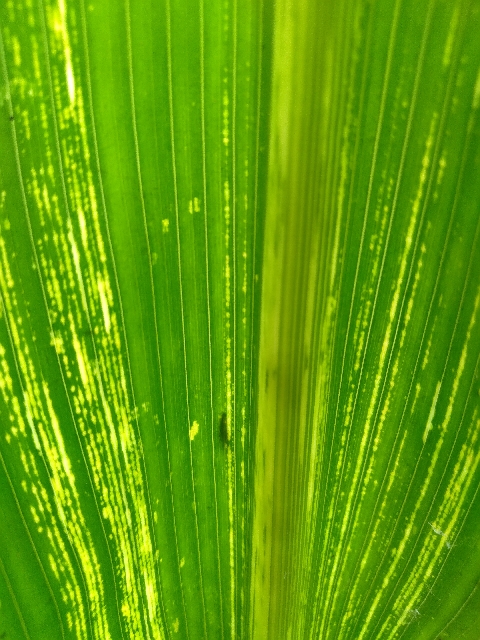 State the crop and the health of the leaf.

maize, maize streak virus
